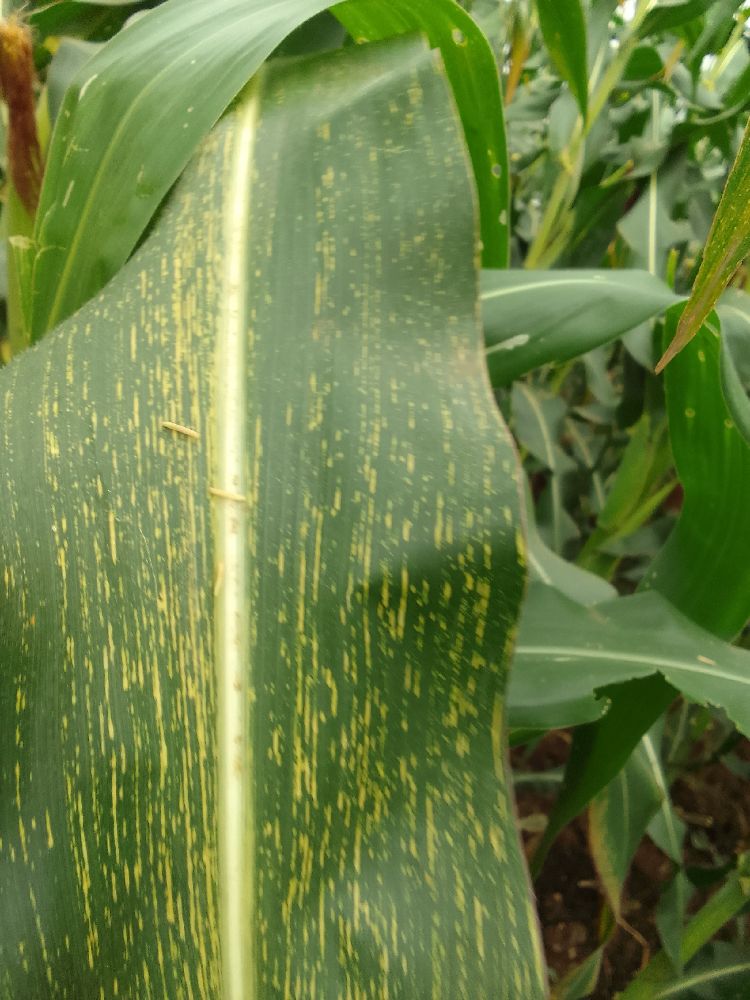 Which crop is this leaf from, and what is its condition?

maize, maize streak virus
